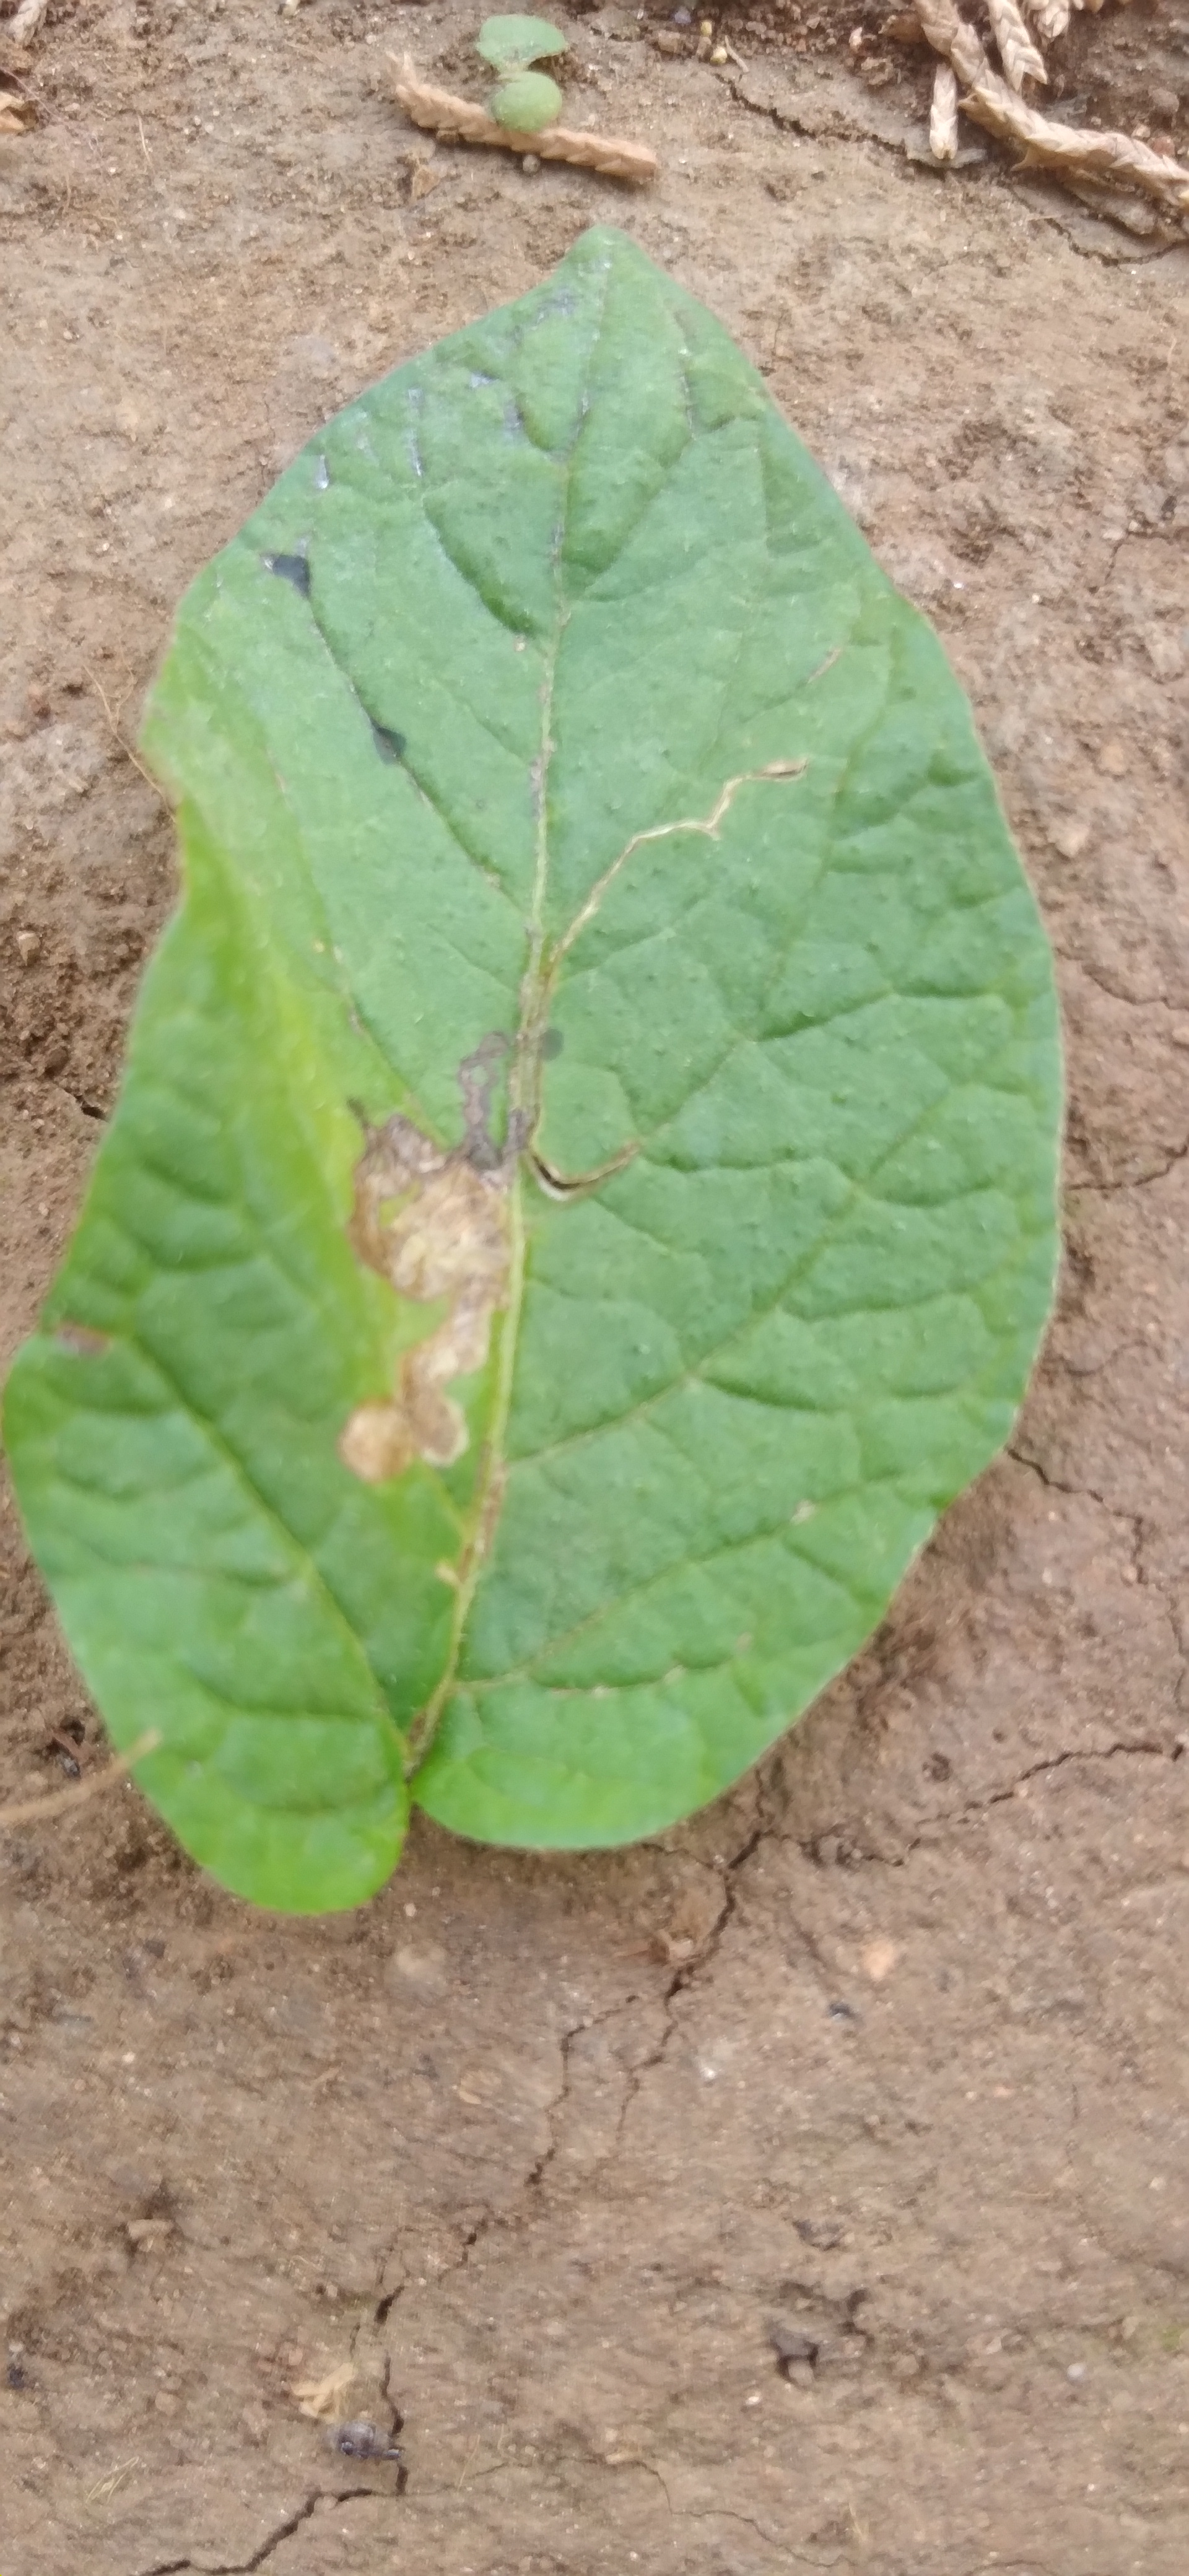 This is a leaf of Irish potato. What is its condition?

early blight
